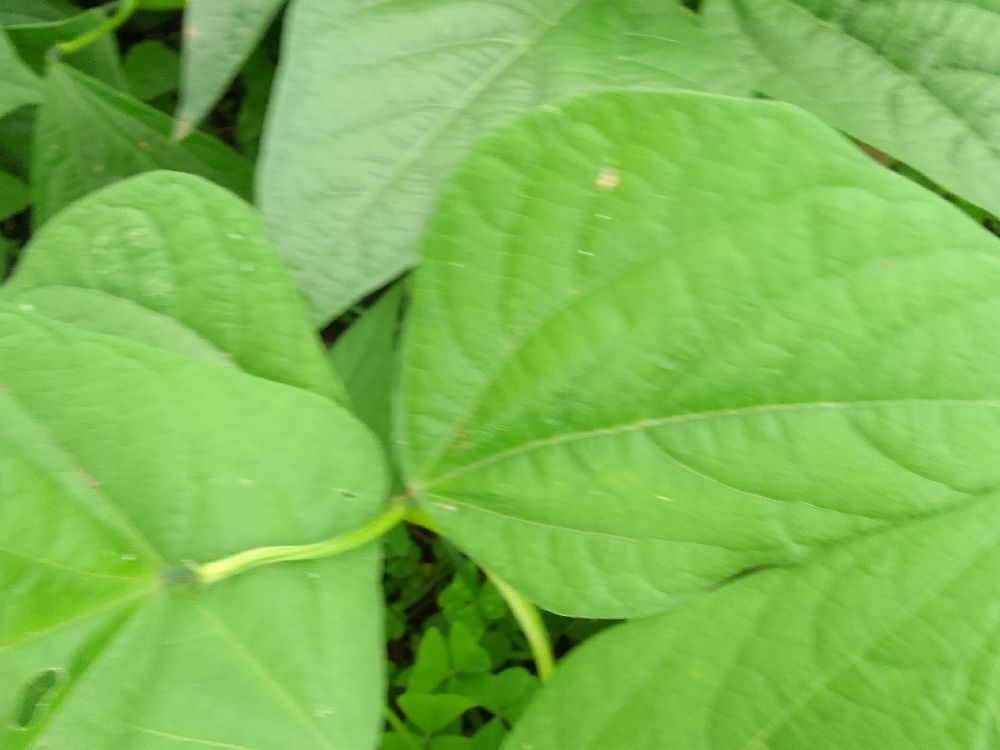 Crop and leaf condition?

common bean, healthy
